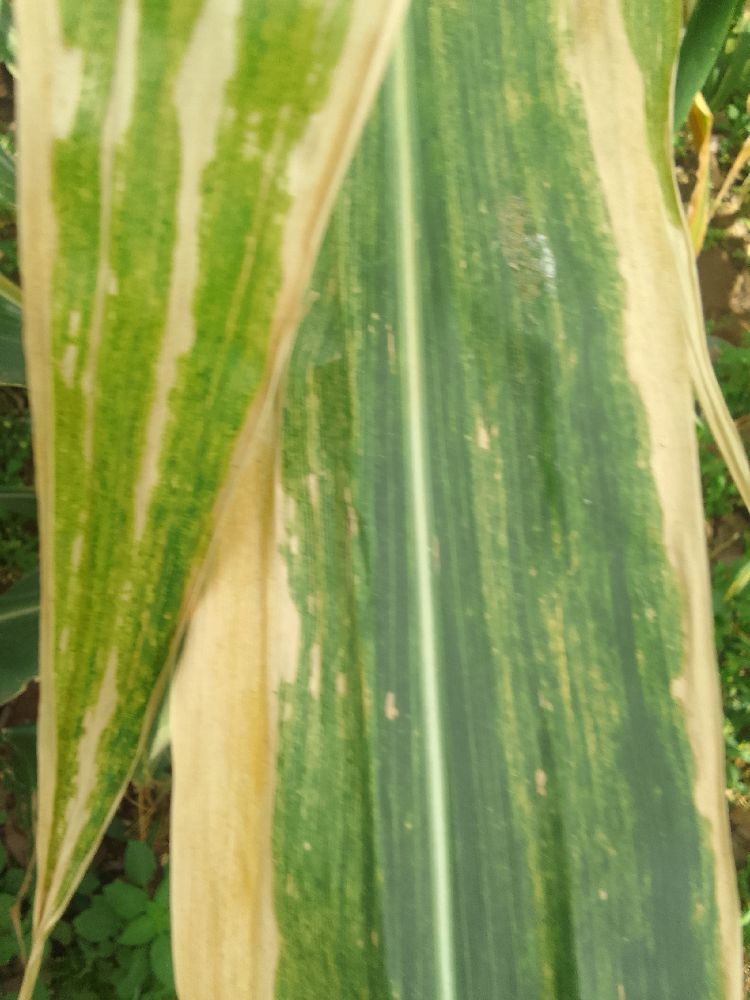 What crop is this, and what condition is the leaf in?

maize, maize lethal necrosis
